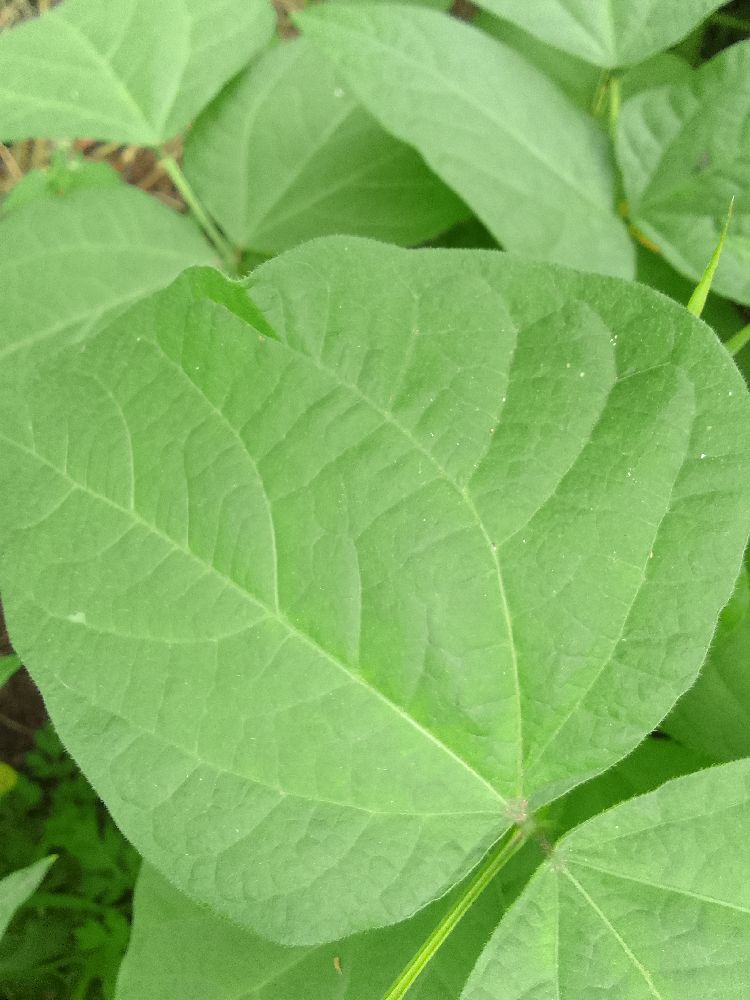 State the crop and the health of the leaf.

common bean, healthy
